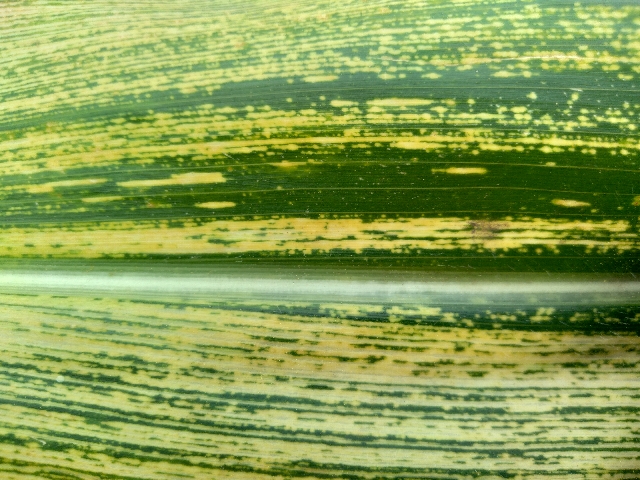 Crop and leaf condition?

maize, maize streak virus
